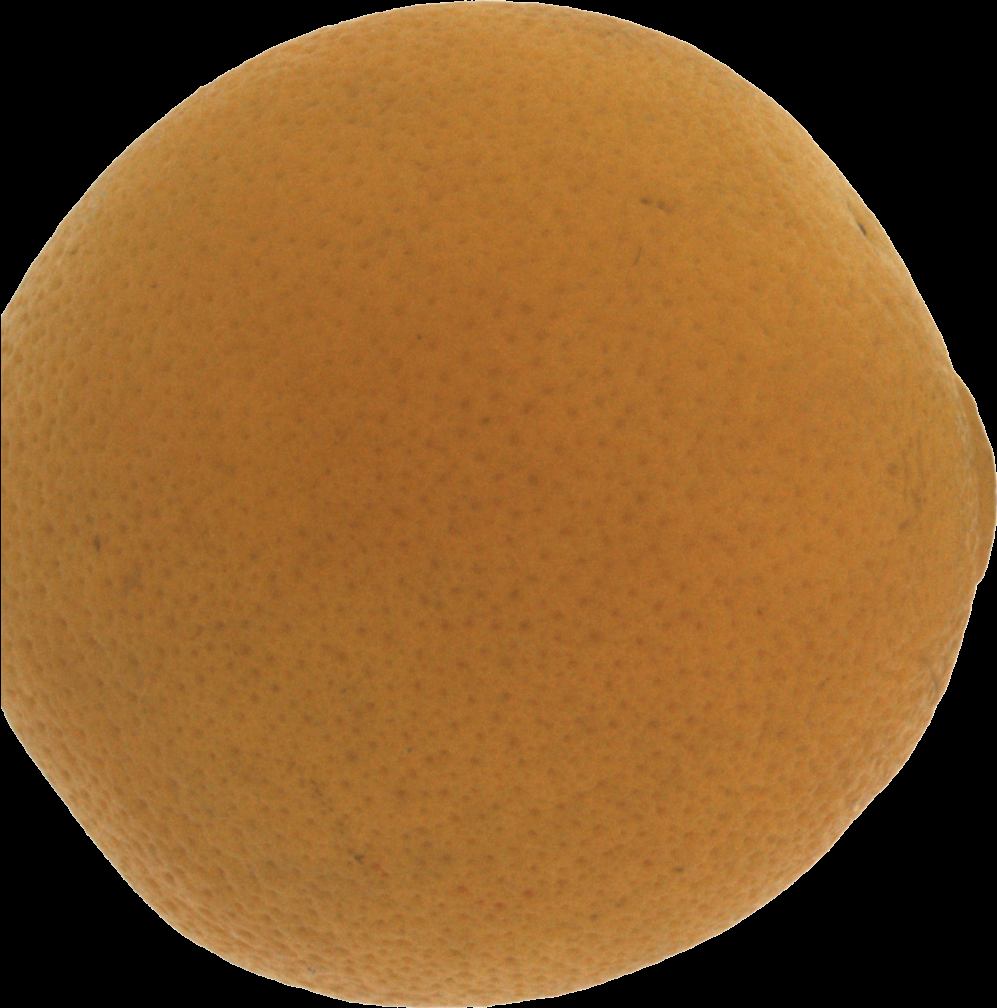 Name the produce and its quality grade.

orange, bad
